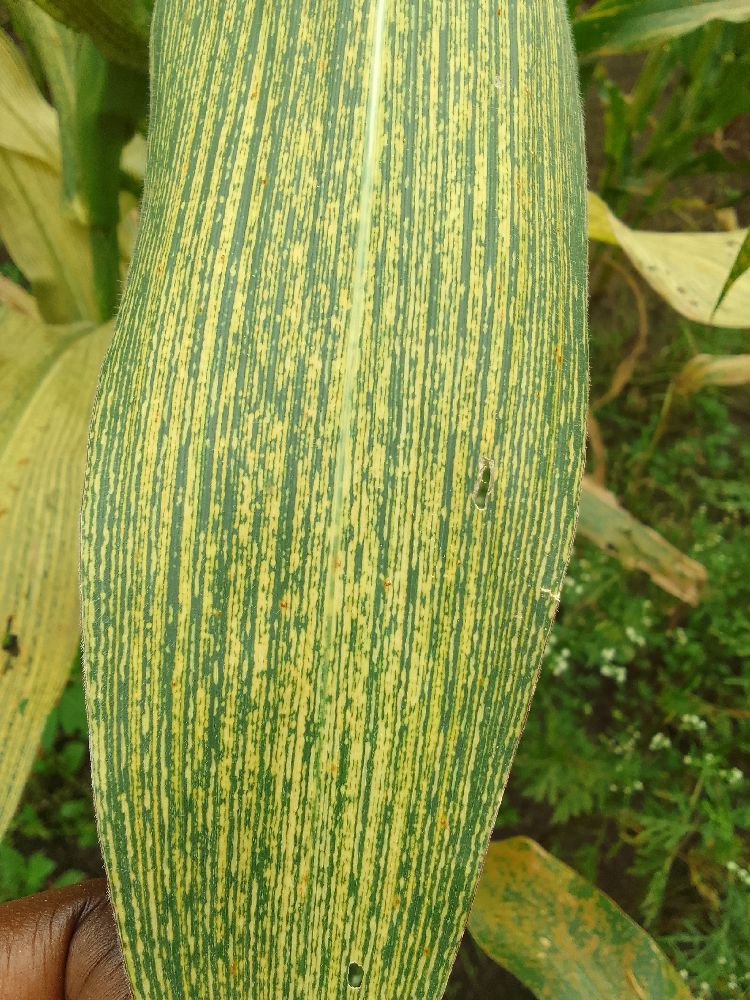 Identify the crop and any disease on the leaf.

maize, maize streak virus
